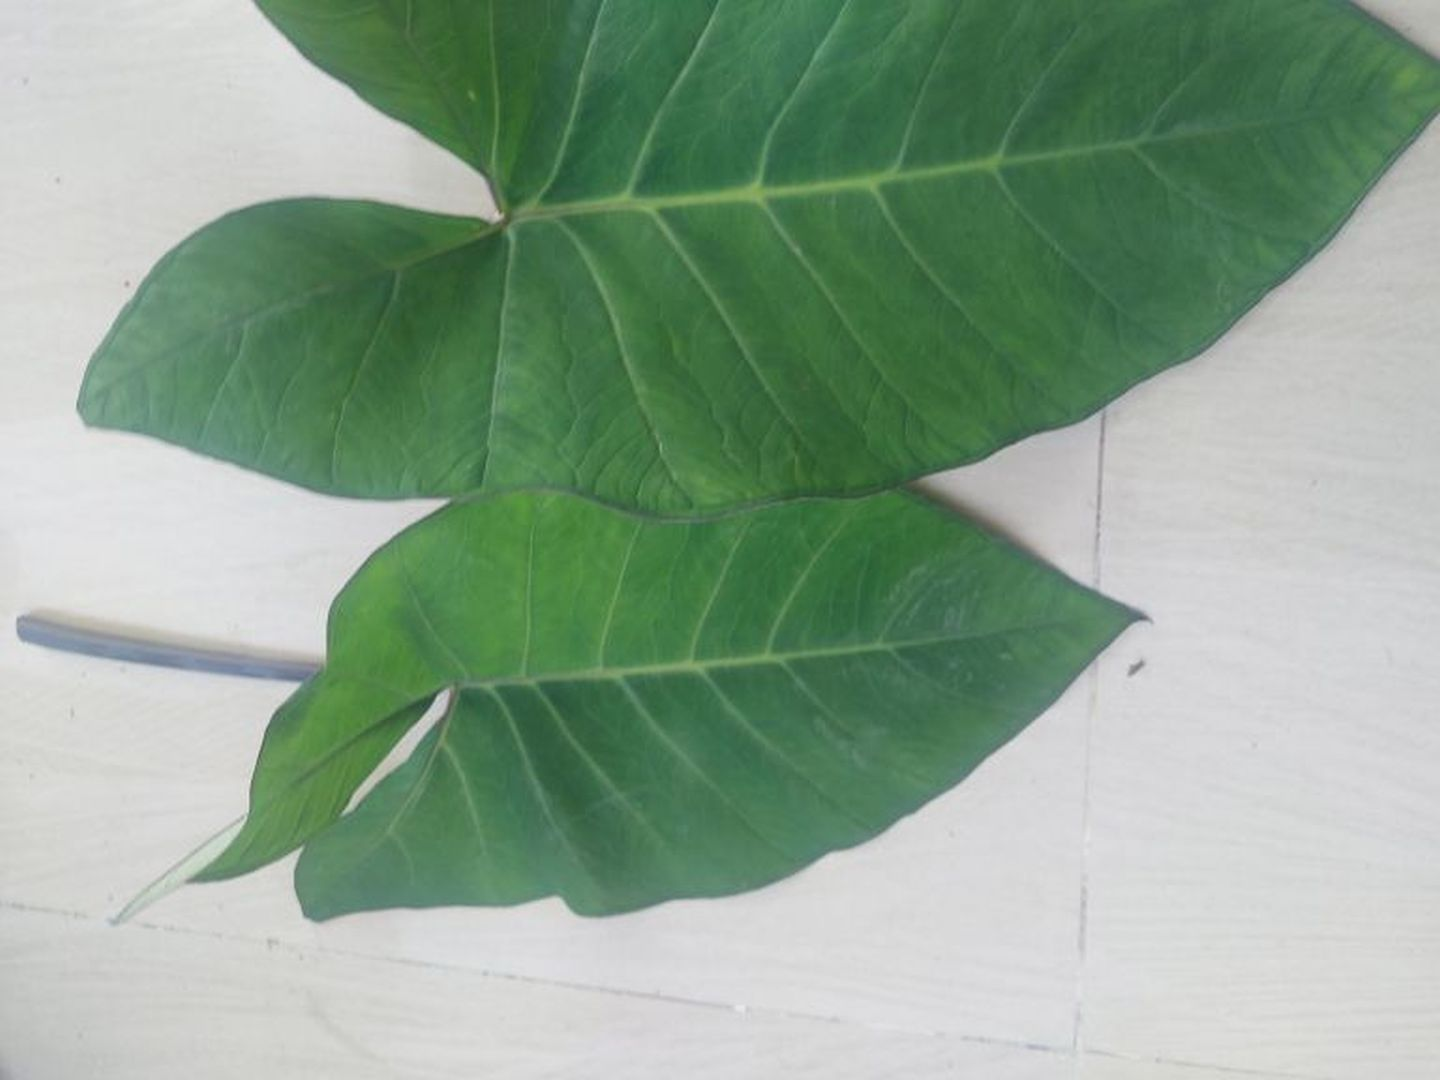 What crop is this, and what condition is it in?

taro, healthy
